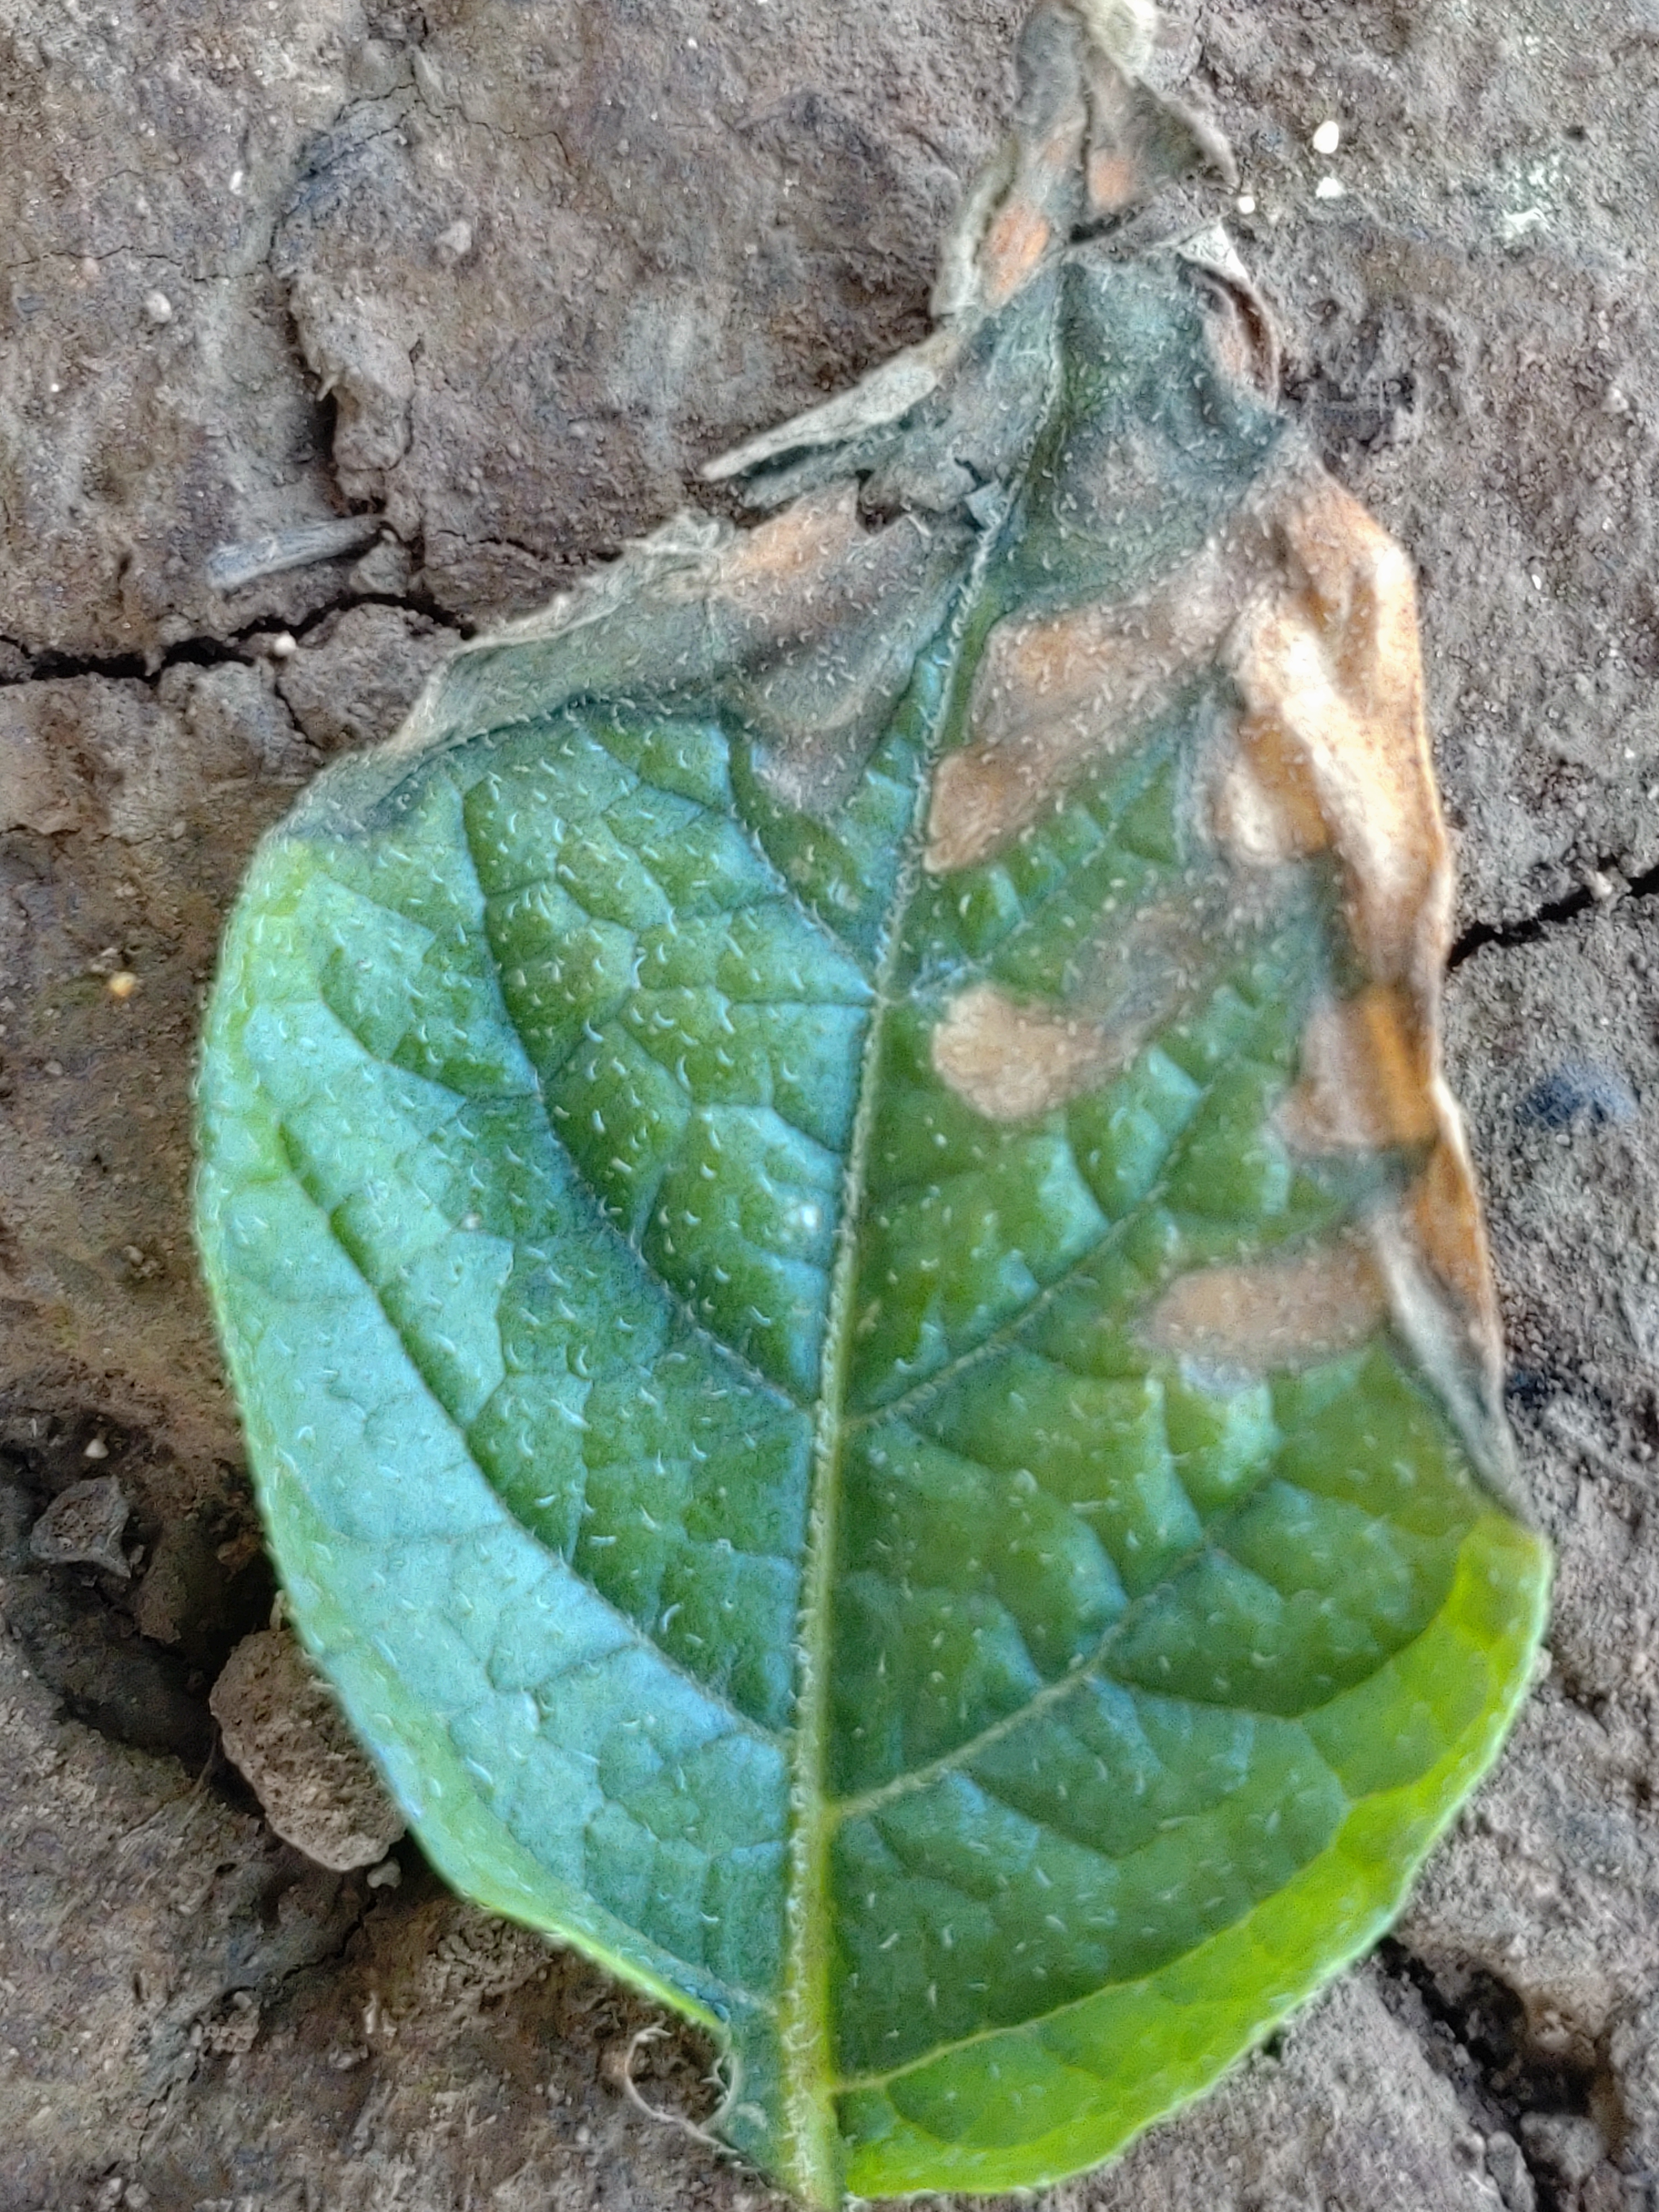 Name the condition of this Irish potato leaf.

early blight
